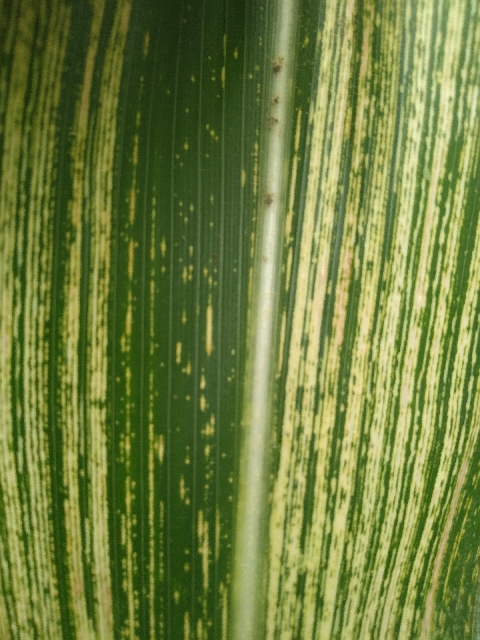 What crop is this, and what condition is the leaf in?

maize, maize streak virus
